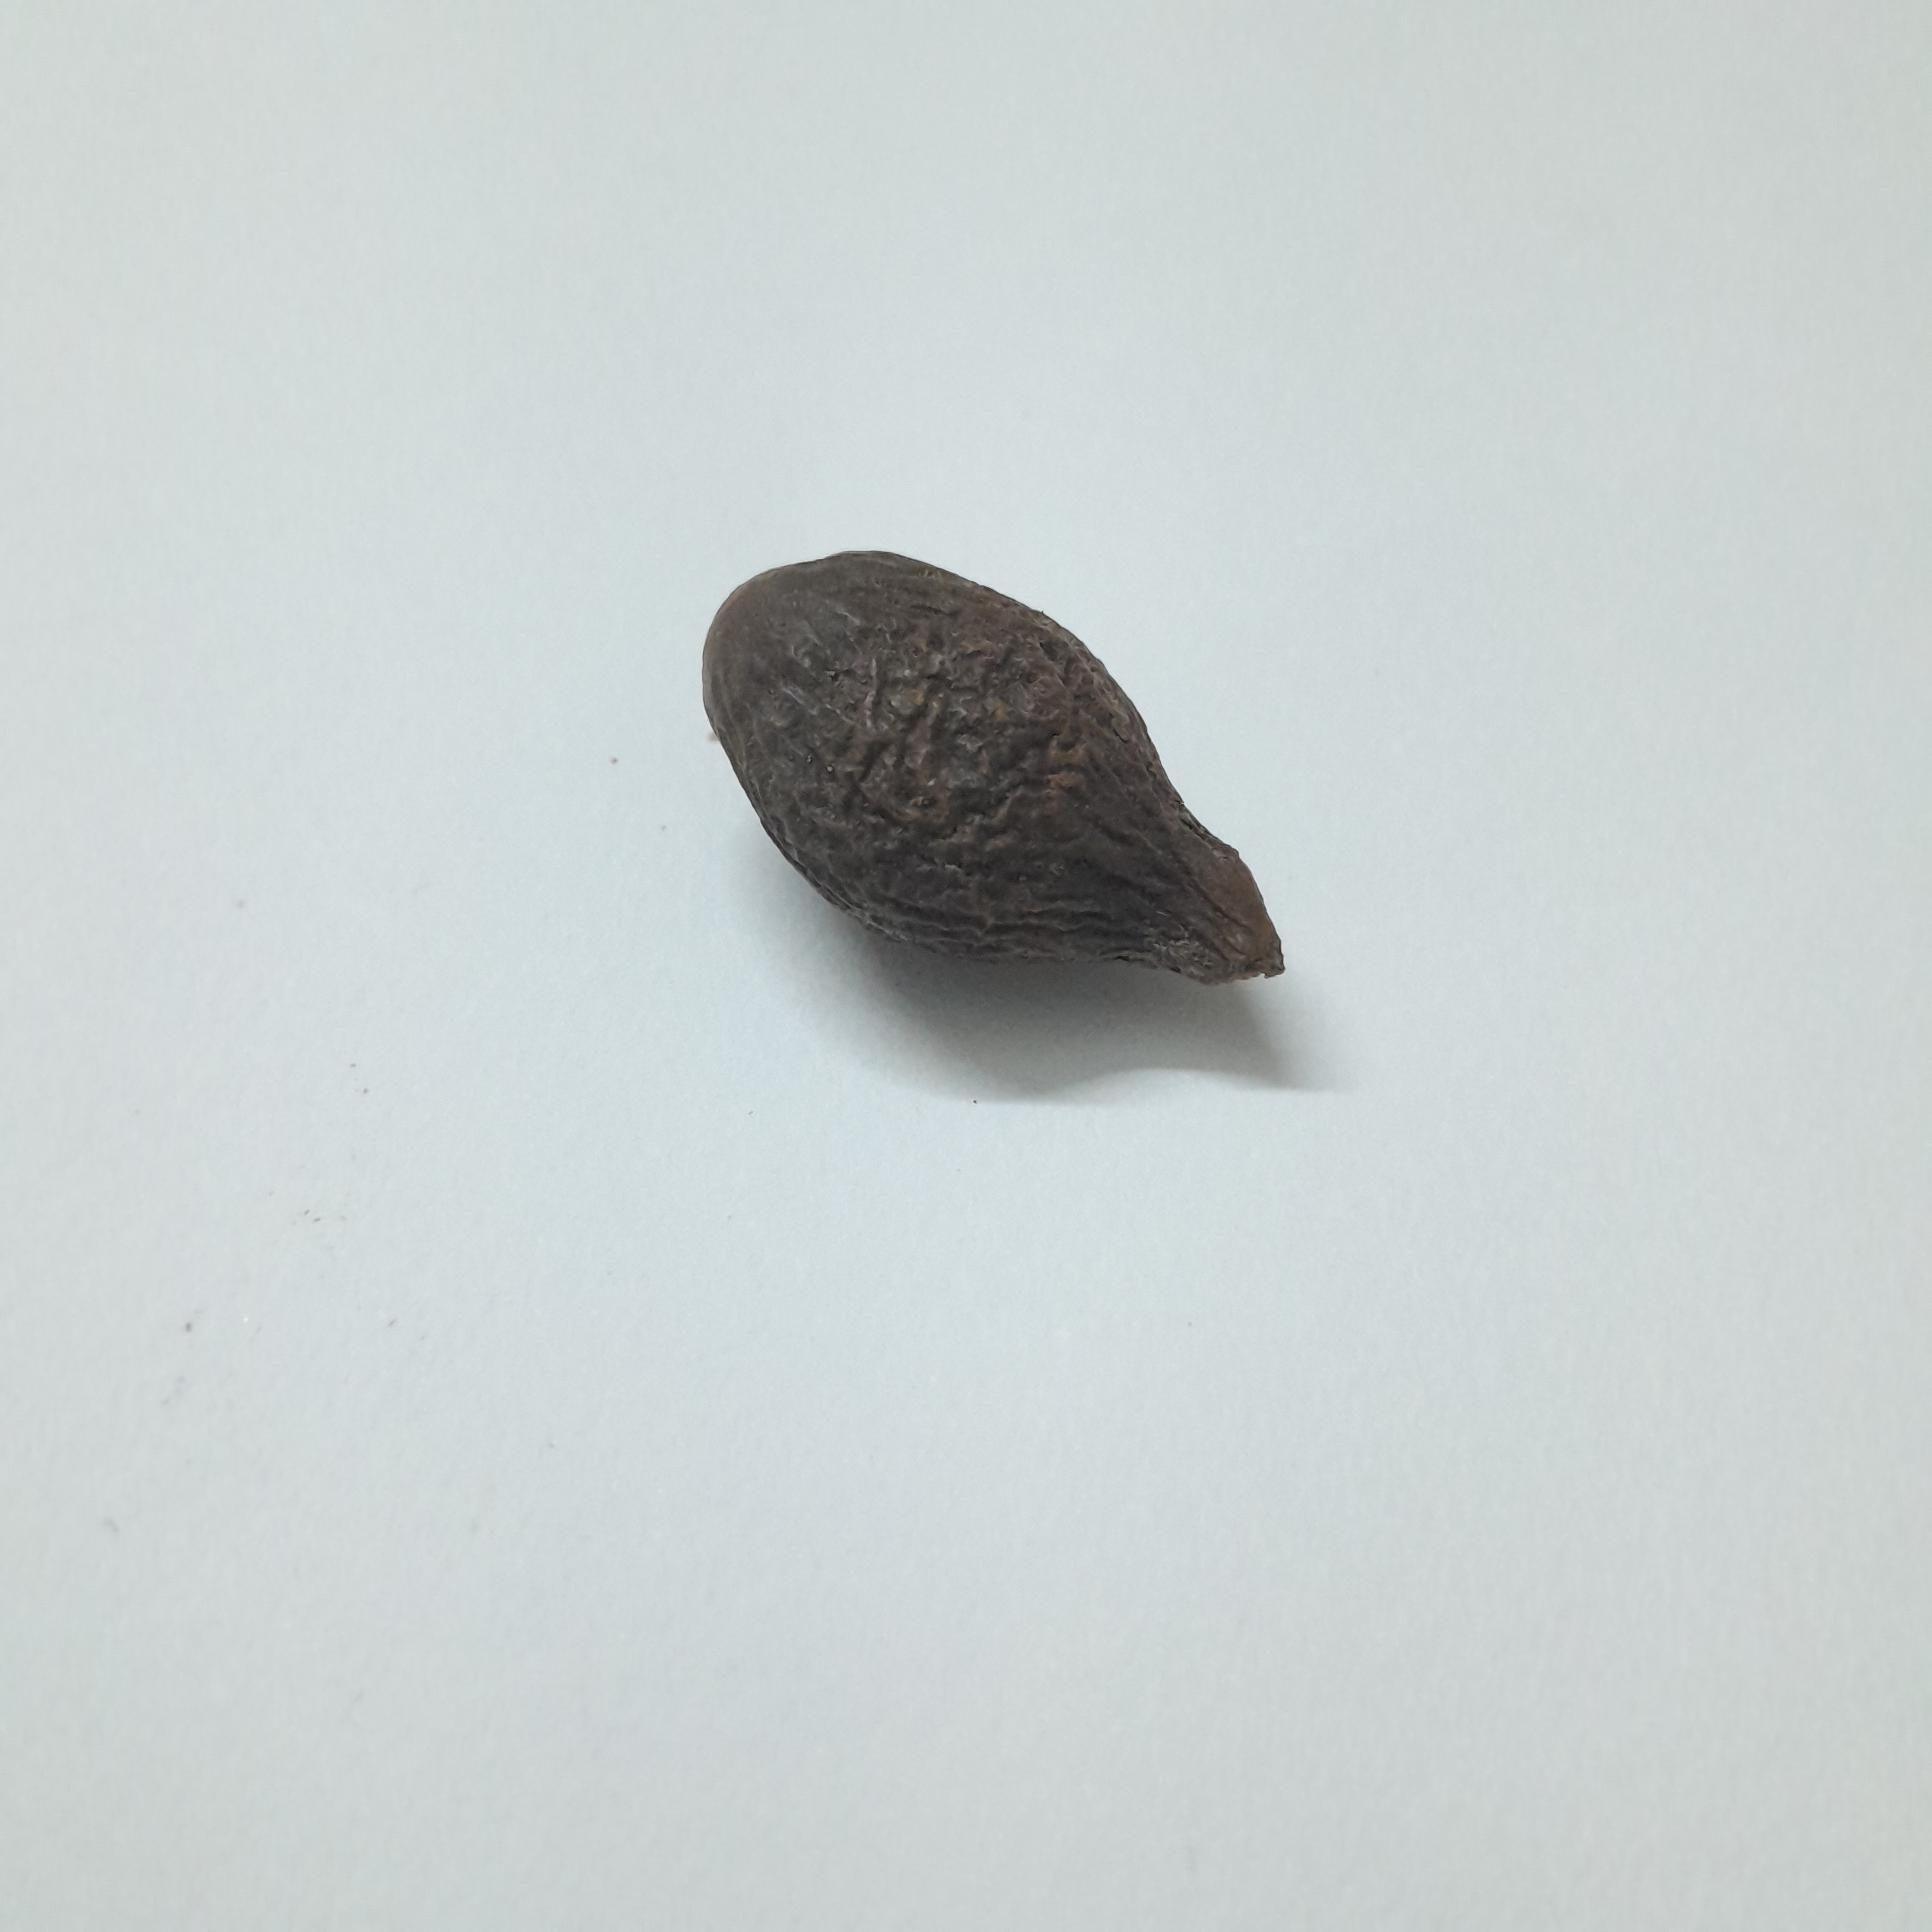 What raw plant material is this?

niranjanphal
